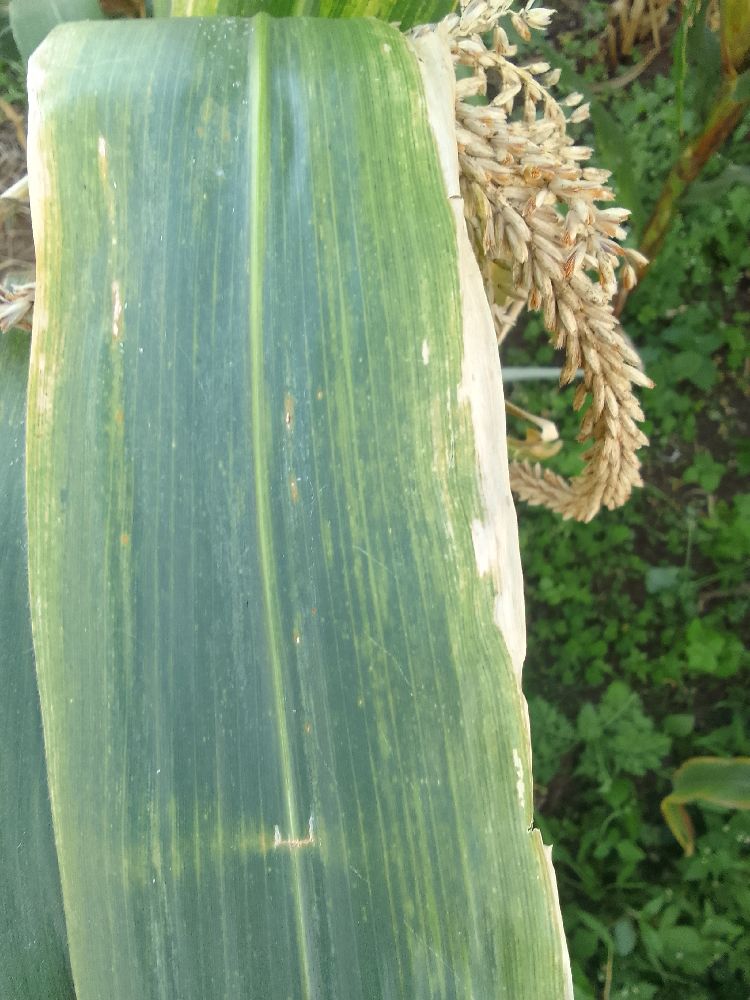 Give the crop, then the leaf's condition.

maize, maize lethal necrosis
